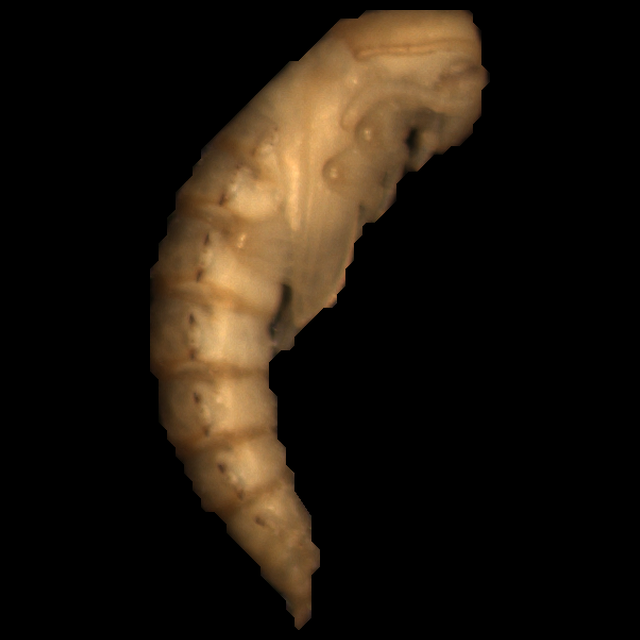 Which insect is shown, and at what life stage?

mealworm pupa
